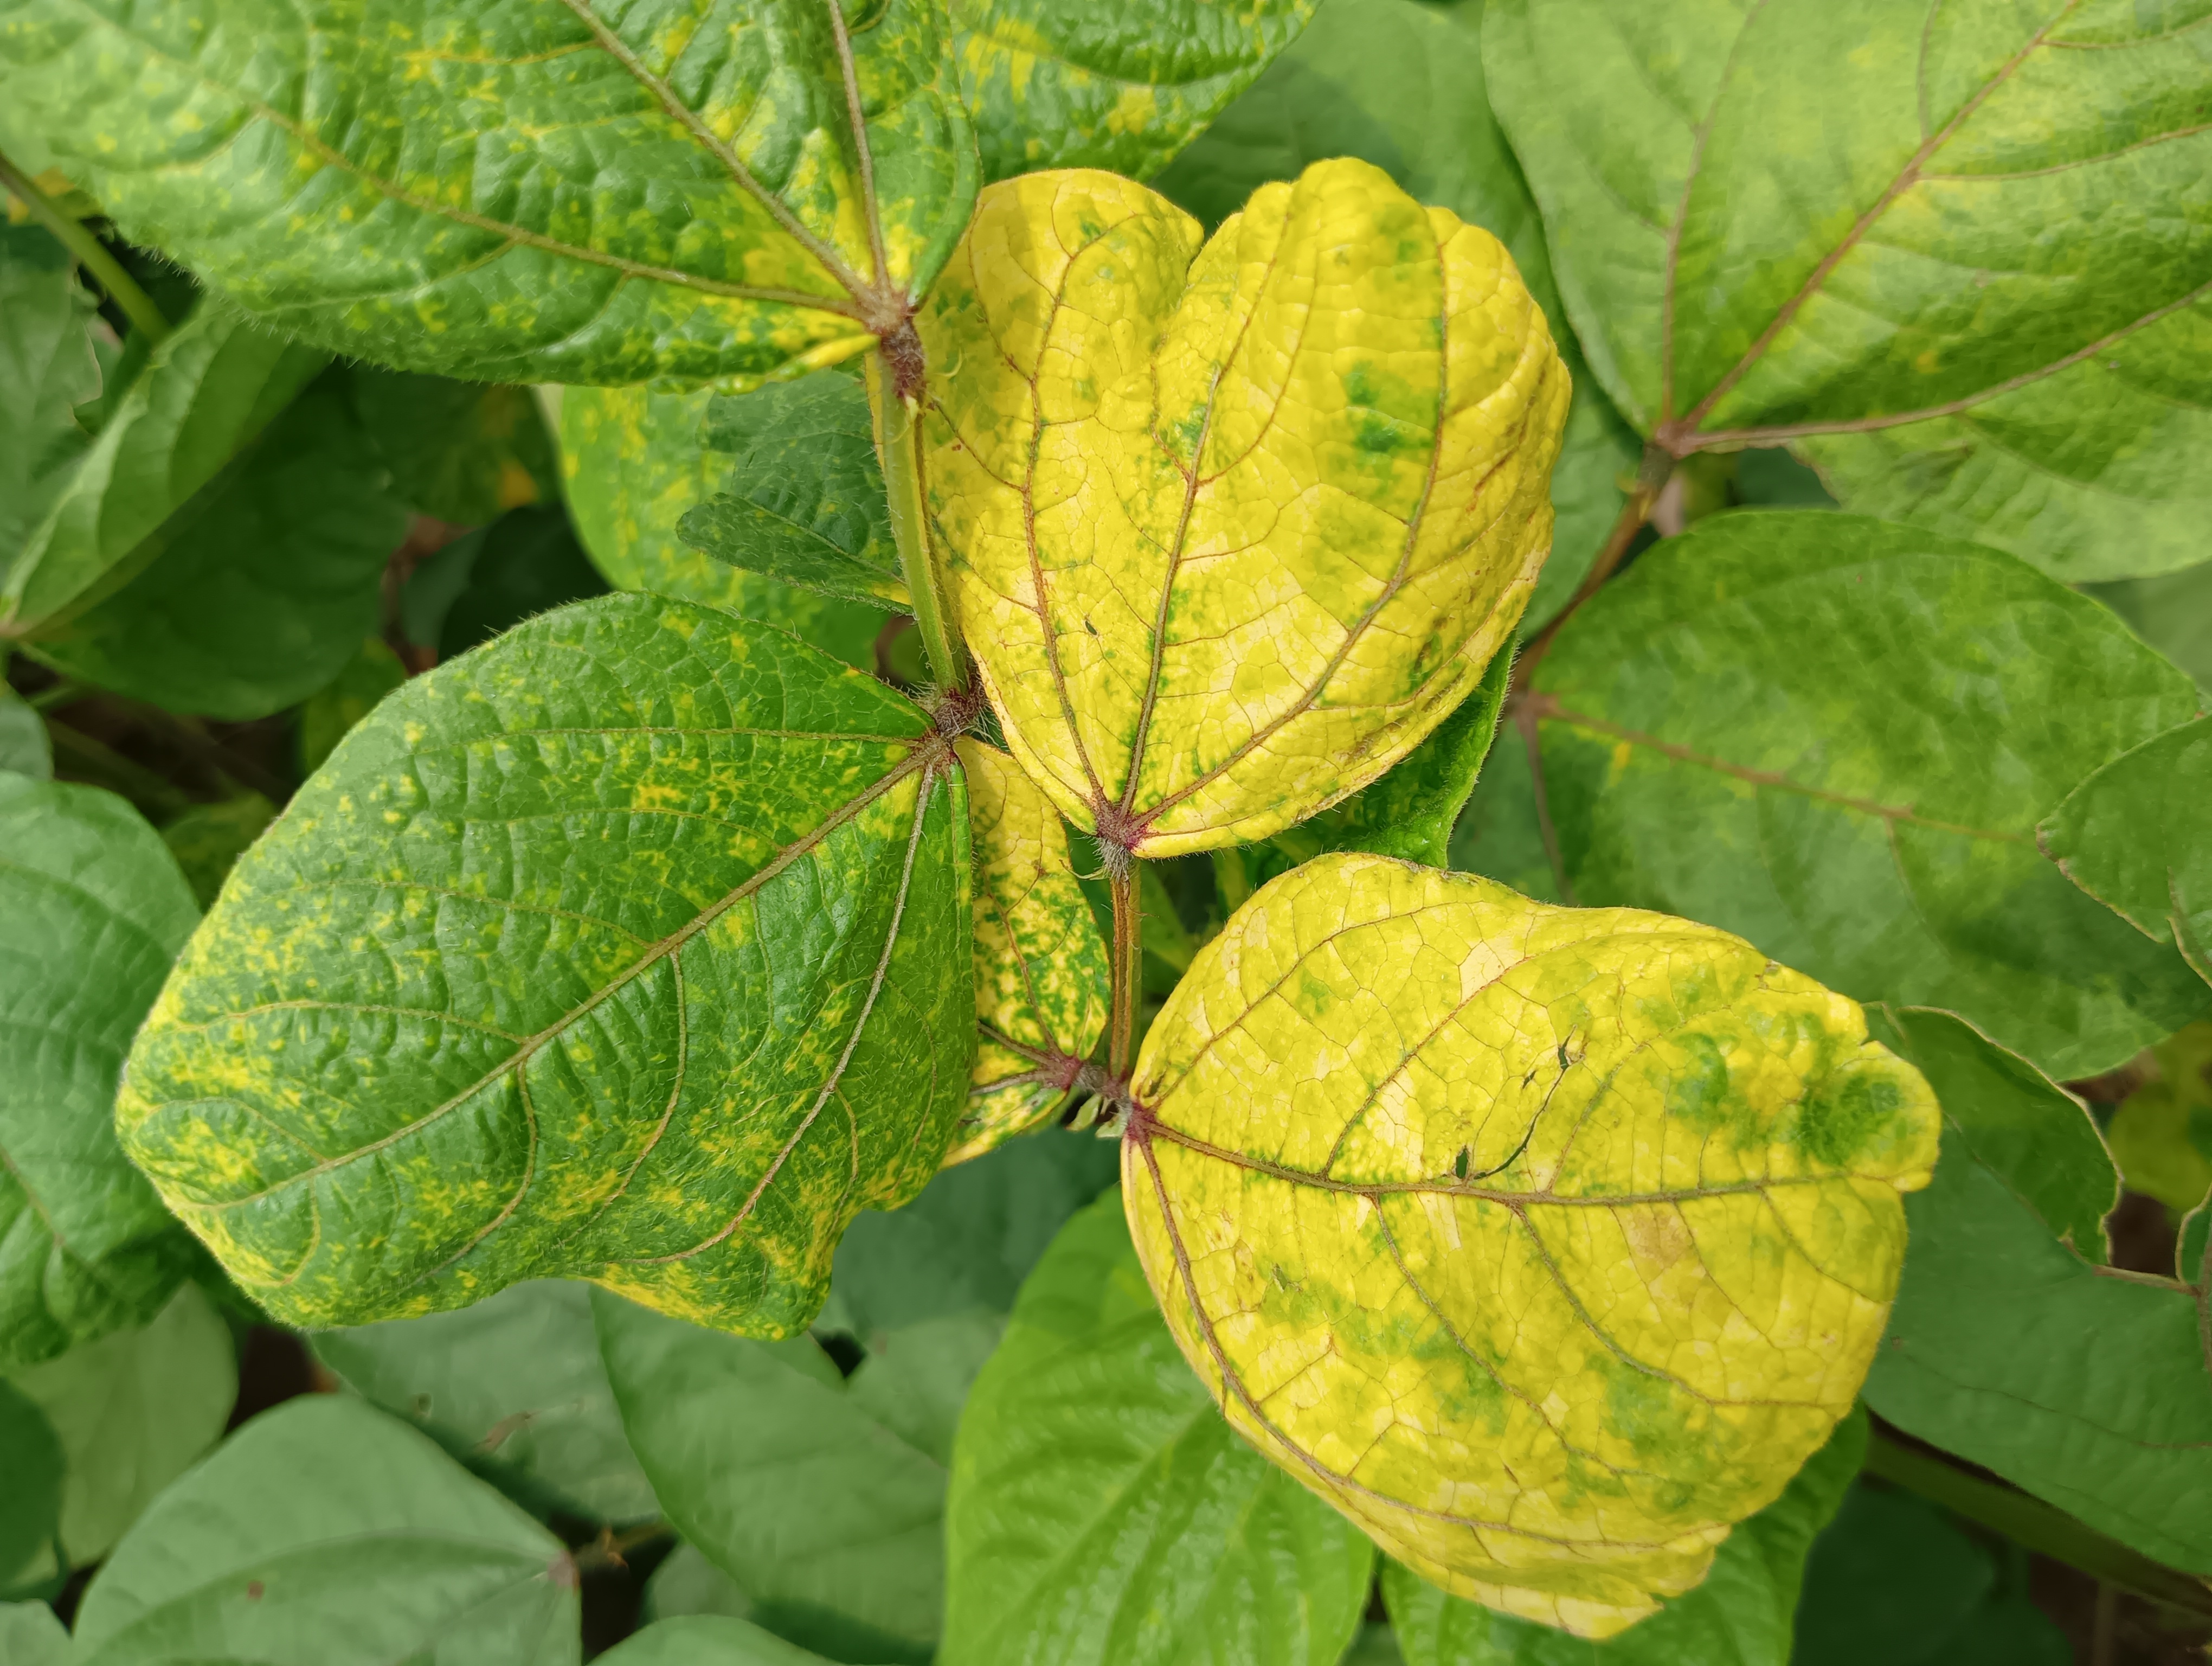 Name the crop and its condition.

mungbean, yellow mosaic
